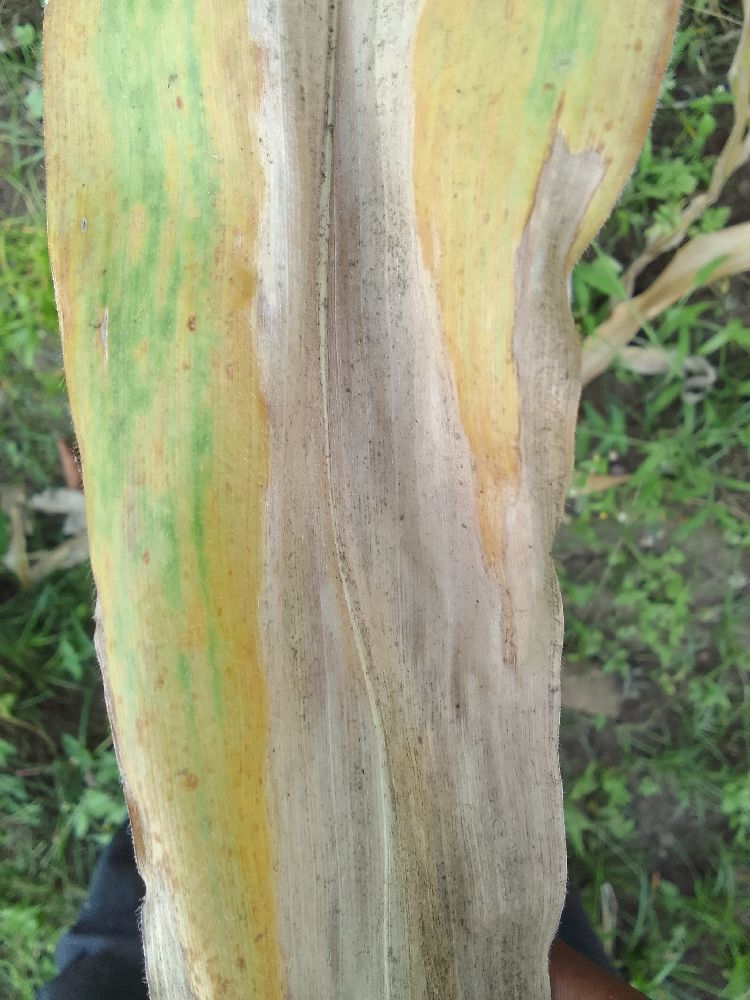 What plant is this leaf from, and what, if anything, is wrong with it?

maize, maize lethal necrosis
